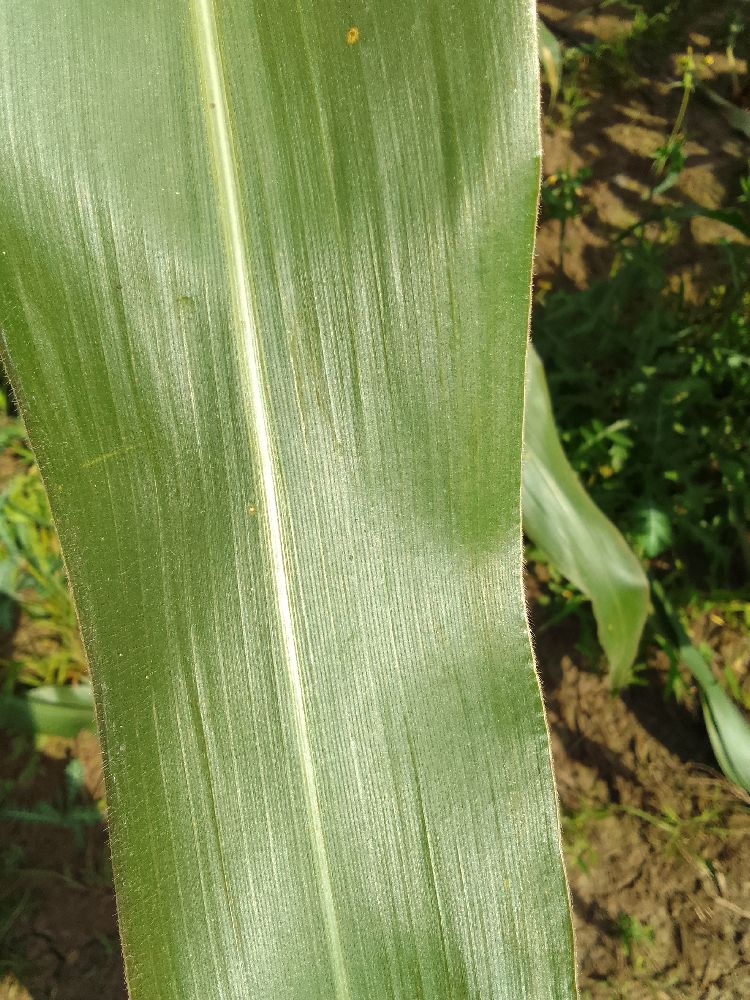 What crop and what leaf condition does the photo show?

maize, healthy
